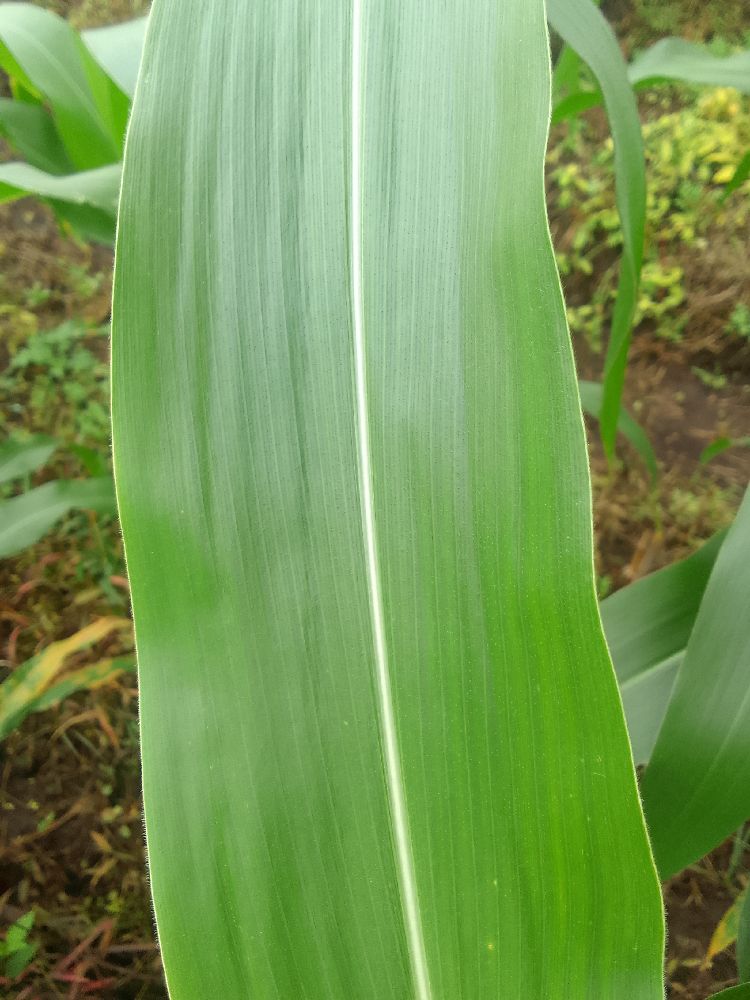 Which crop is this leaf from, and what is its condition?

maize, healthy
